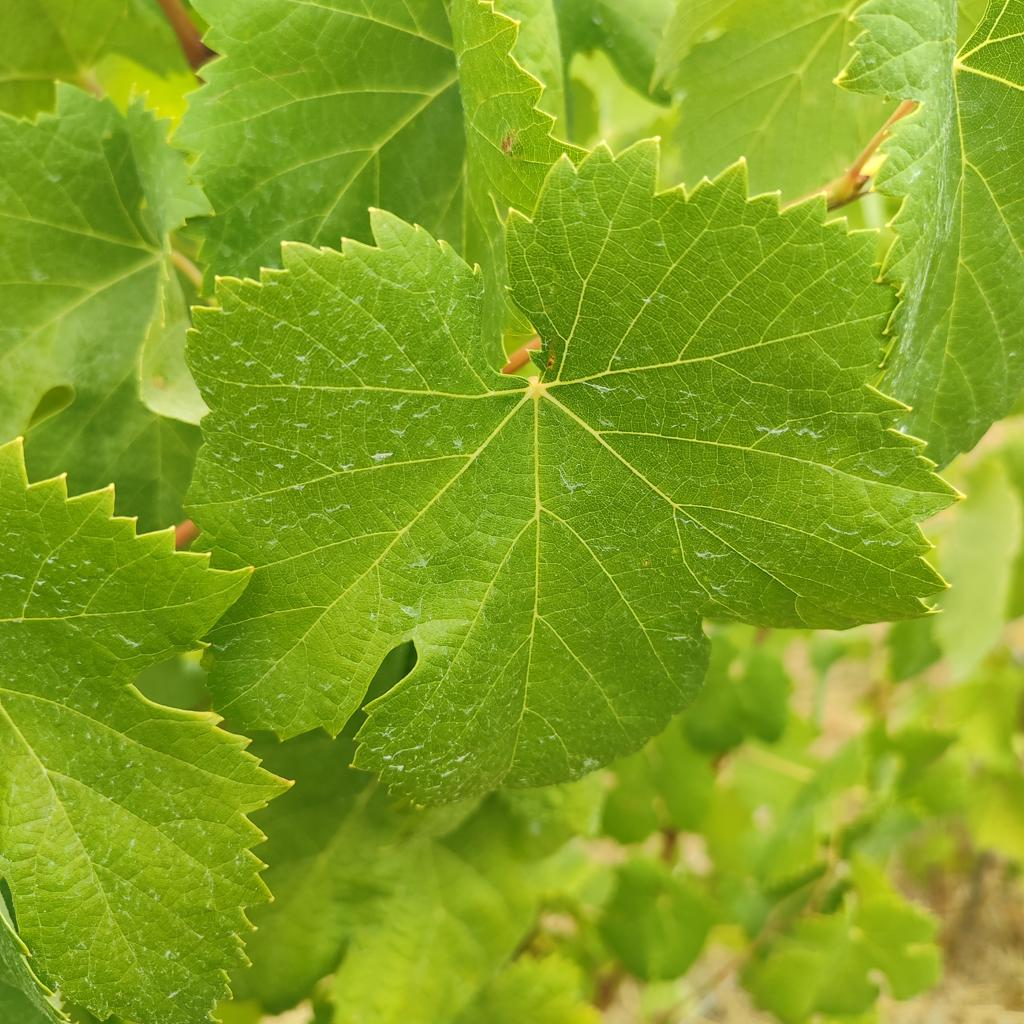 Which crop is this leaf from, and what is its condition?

grapevine, healthy
